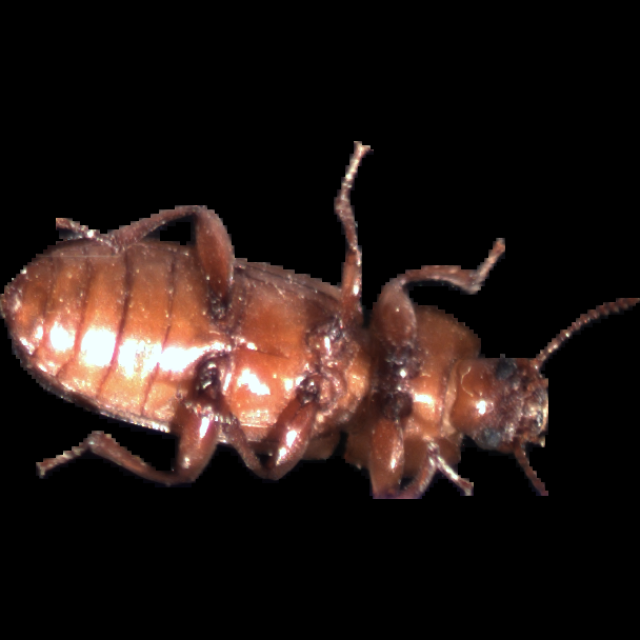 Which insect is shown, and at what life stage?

mealworm beetle
